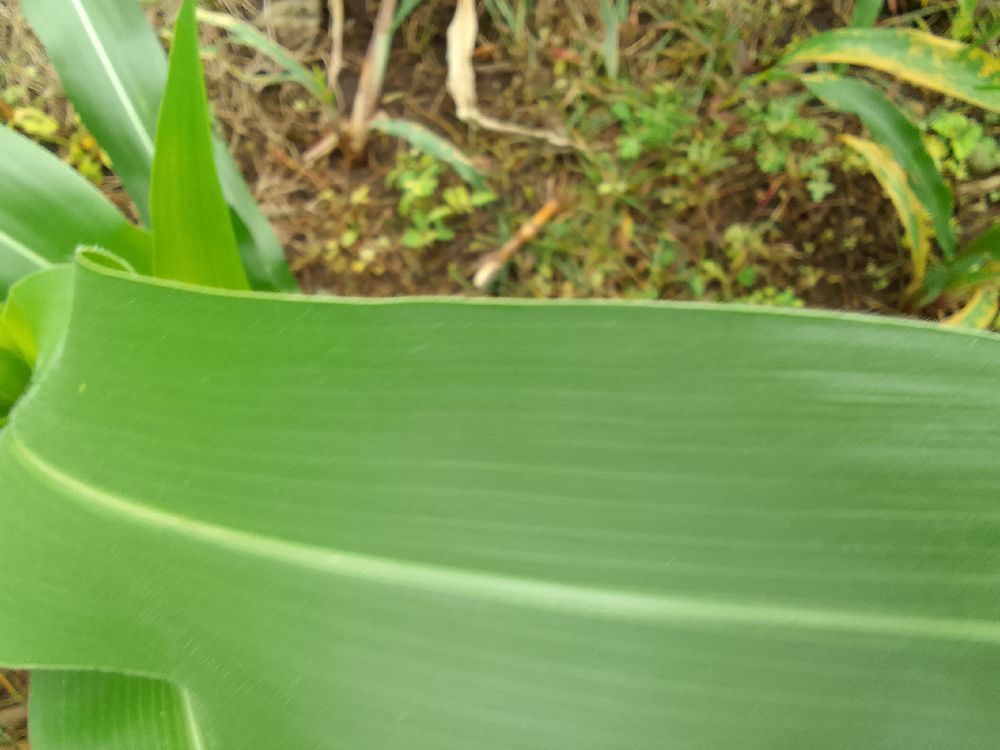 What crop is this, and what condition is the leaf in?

maize, healthy
